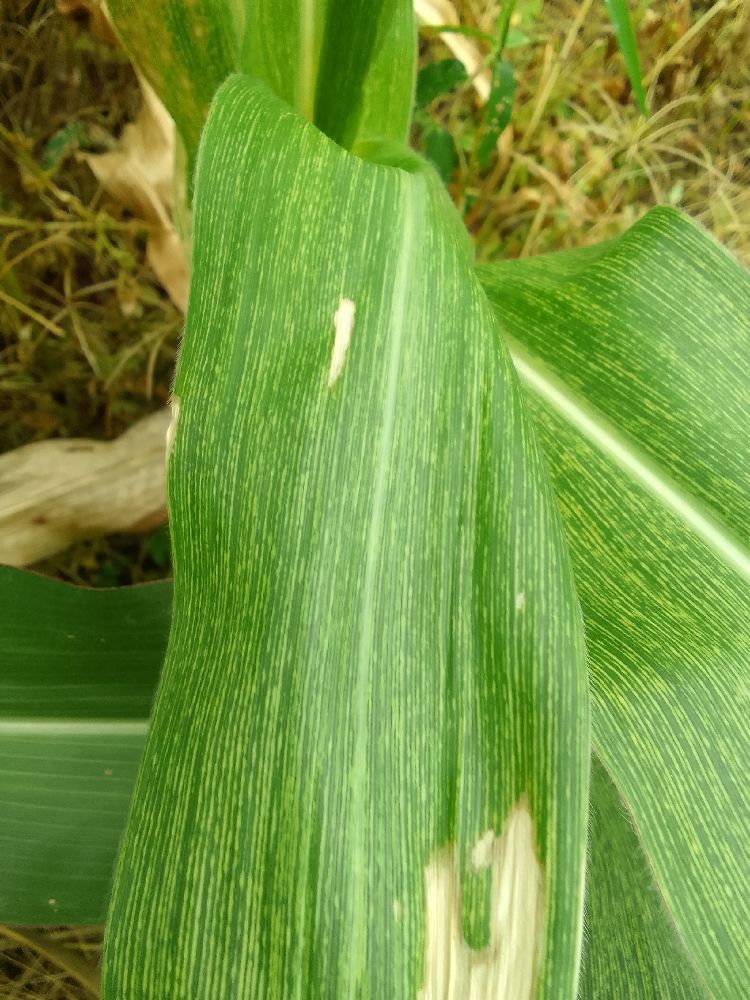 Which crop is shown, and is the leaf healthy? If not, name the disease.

maize, maize streak virus
